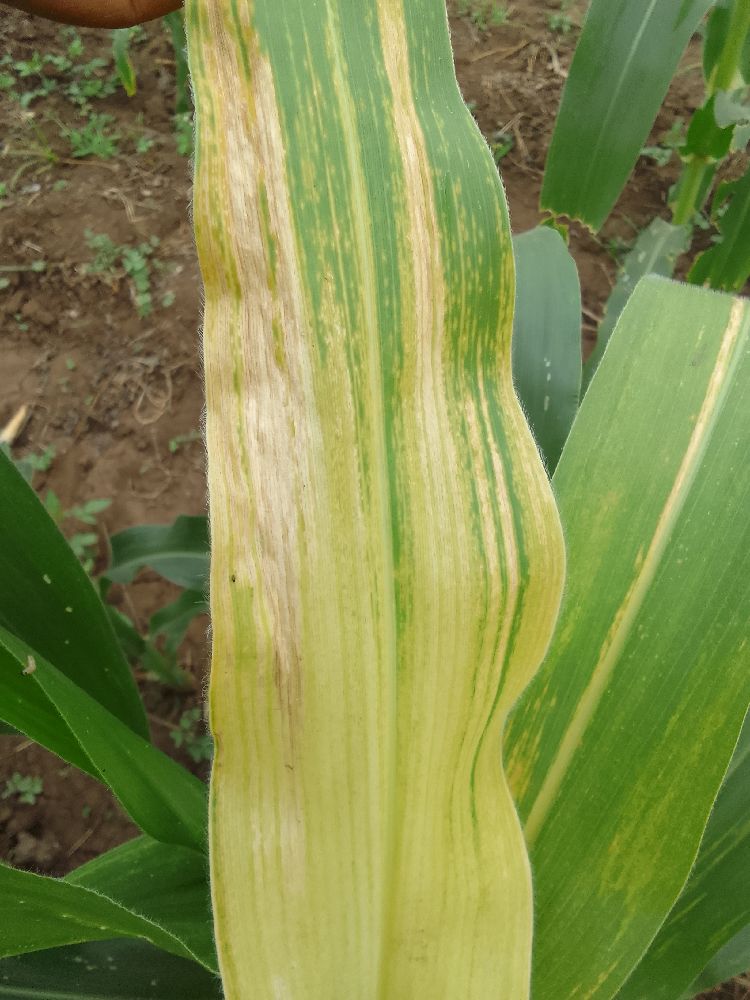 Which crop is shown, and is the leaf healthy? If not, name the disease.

maize, maize lethal necrosis
